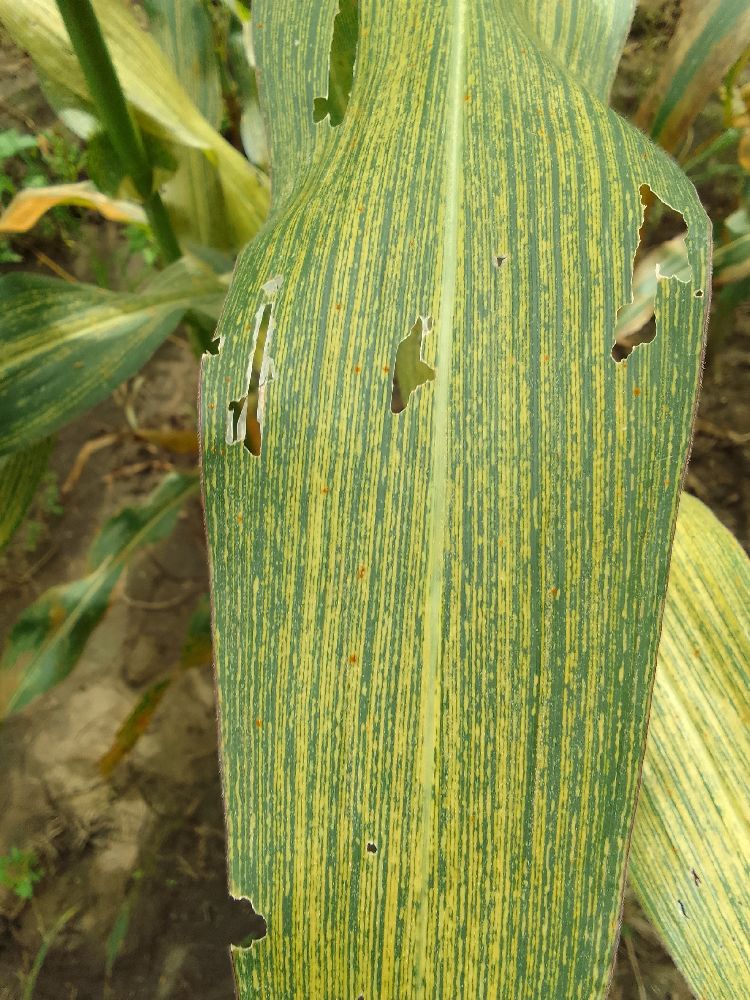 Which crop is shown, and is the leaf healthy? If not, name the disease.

maize, maize streak virus
